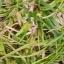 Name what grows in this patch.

grass
